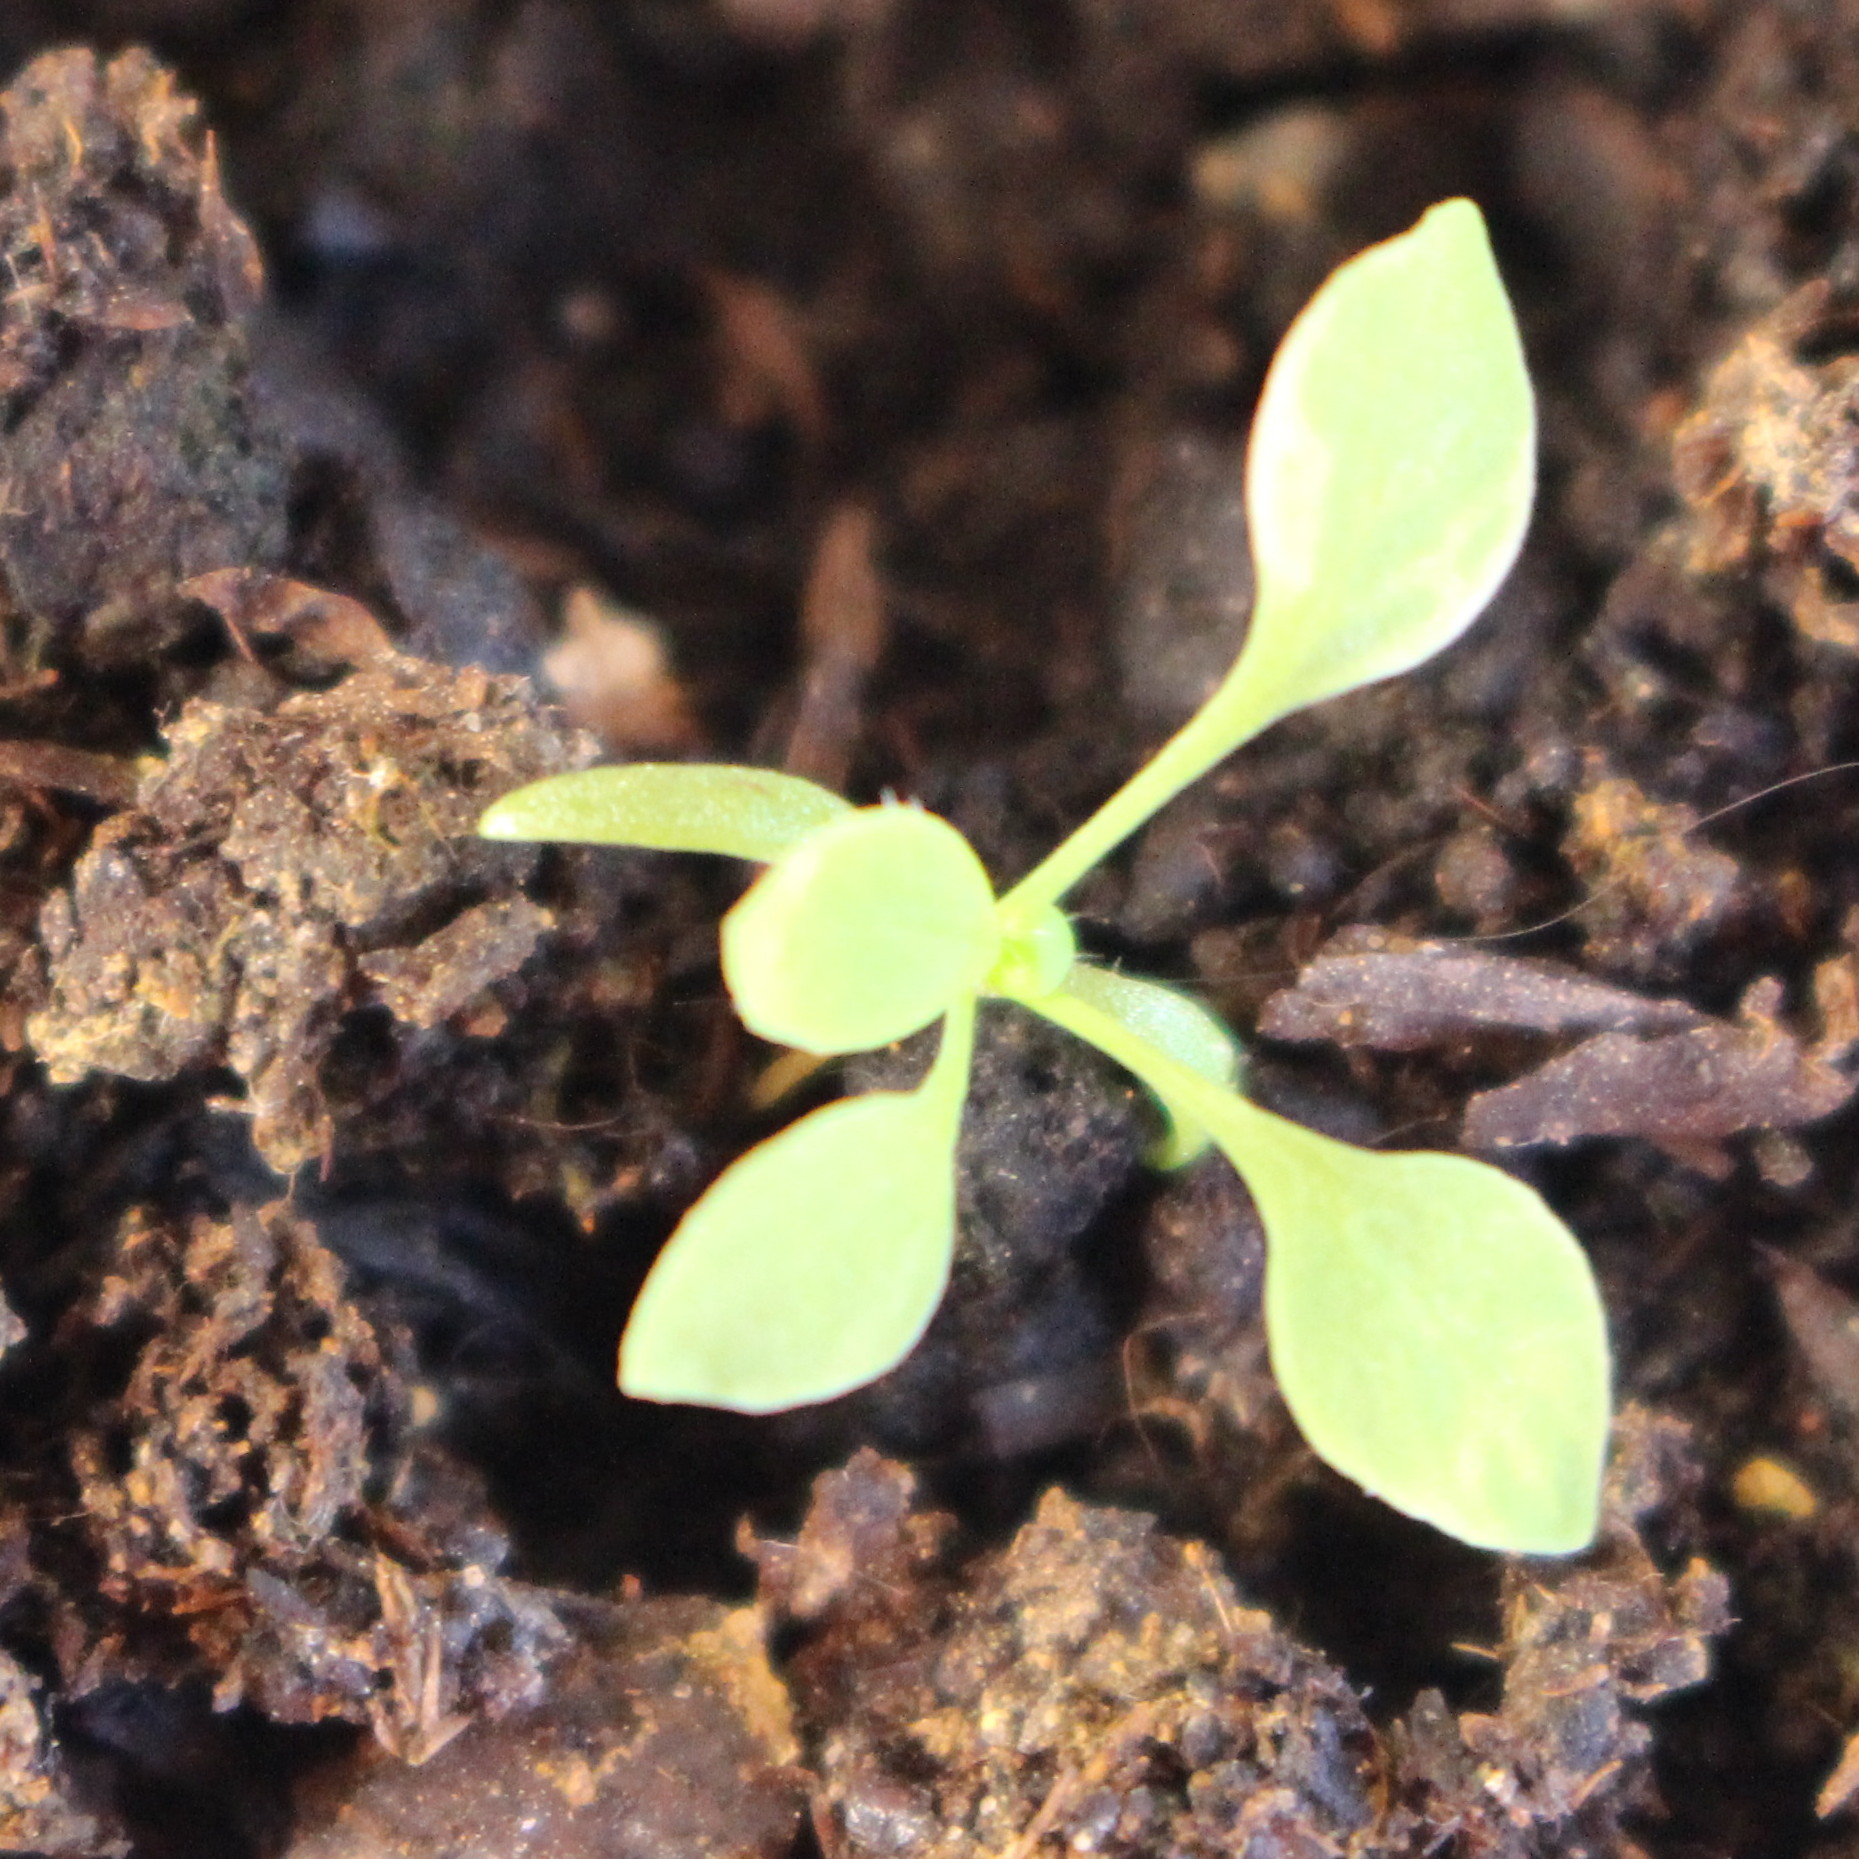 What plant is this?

Papaver rhoeas
